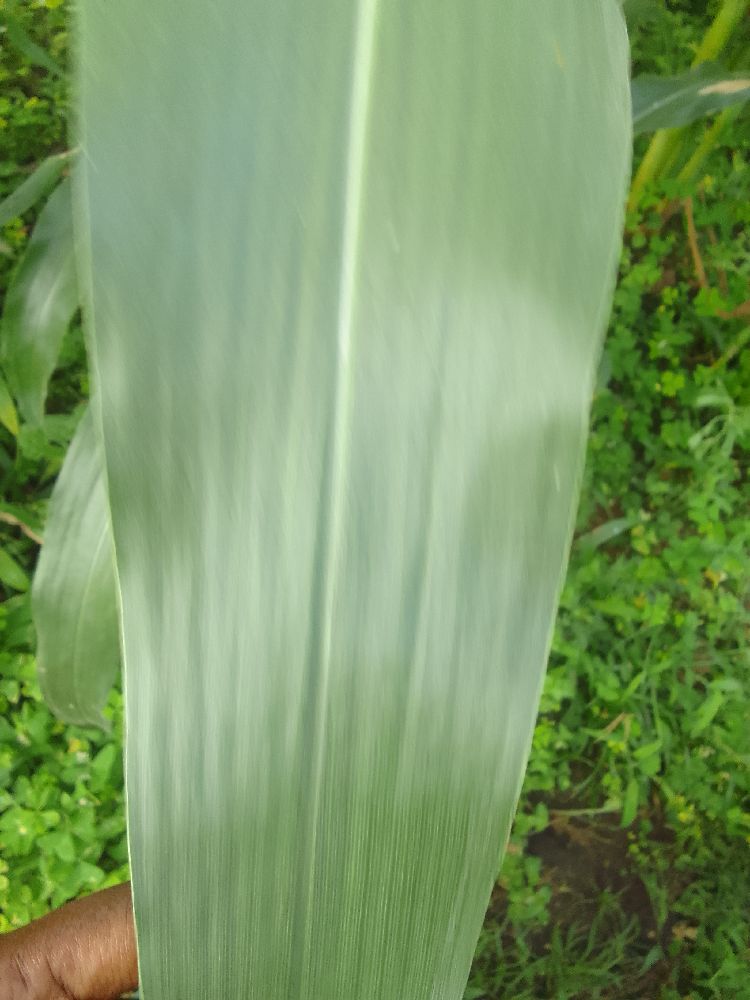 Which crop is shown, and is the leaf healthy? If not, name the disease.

maize, healthy
